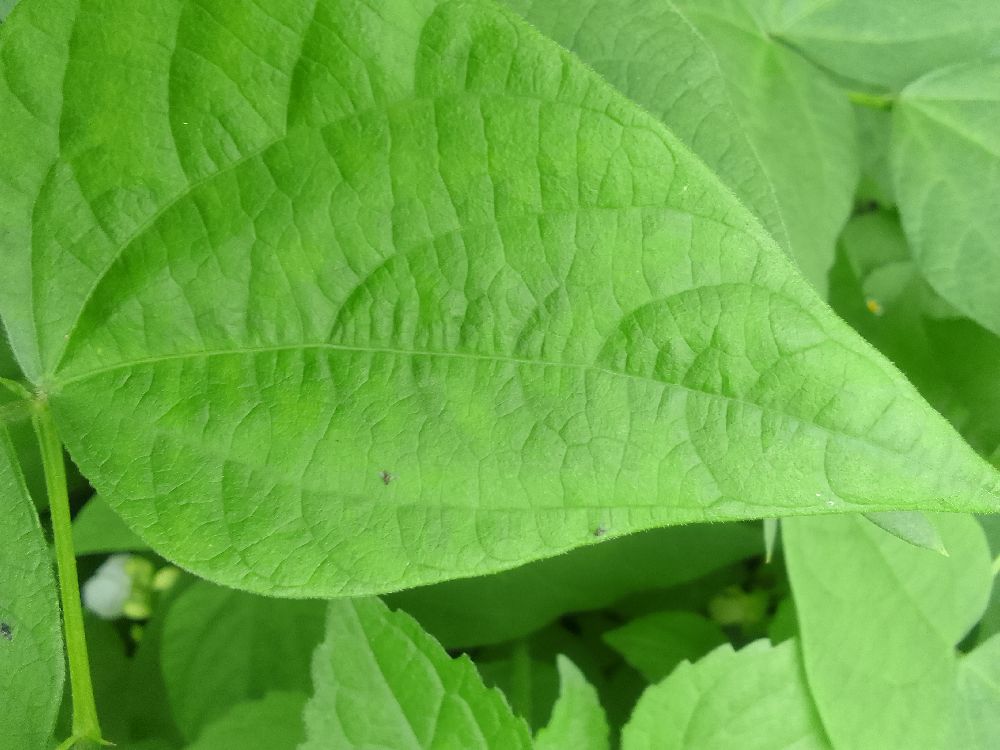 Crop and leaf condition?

common bean, healthy
